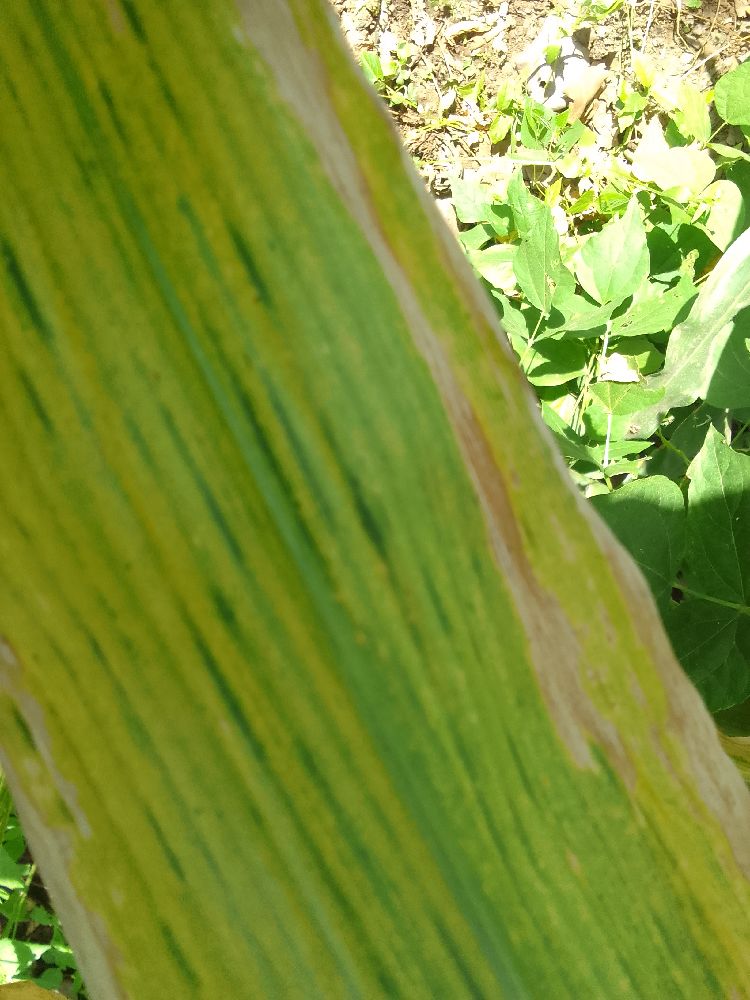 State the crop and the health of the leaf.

maize, maize lethal necrosis
